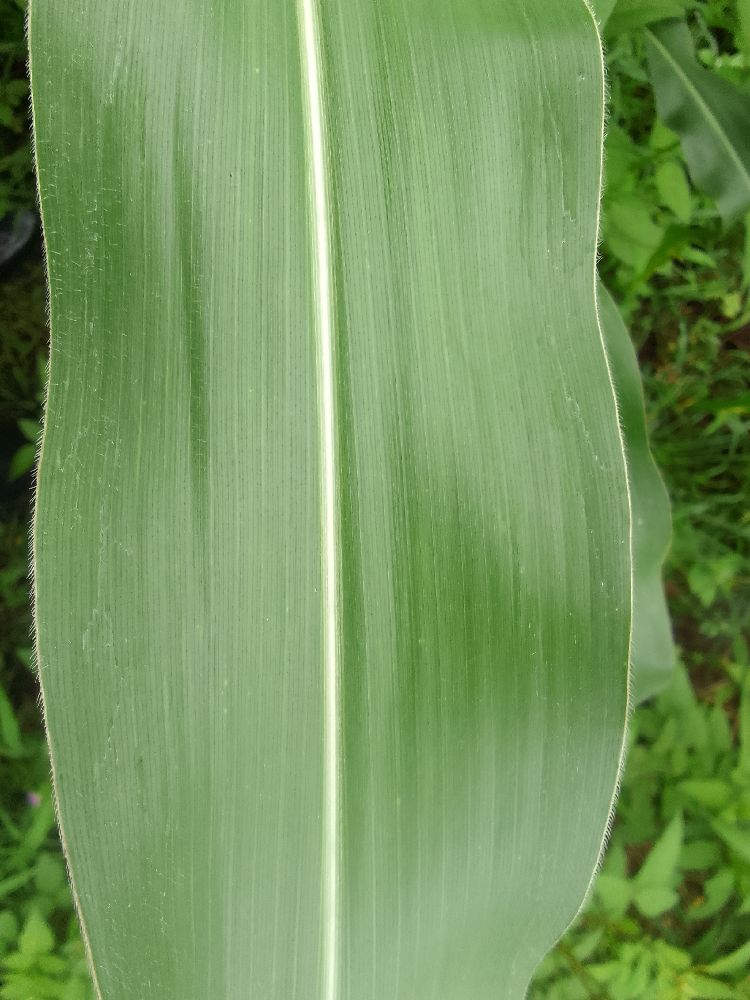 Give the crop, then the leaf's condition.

maize, healthy
